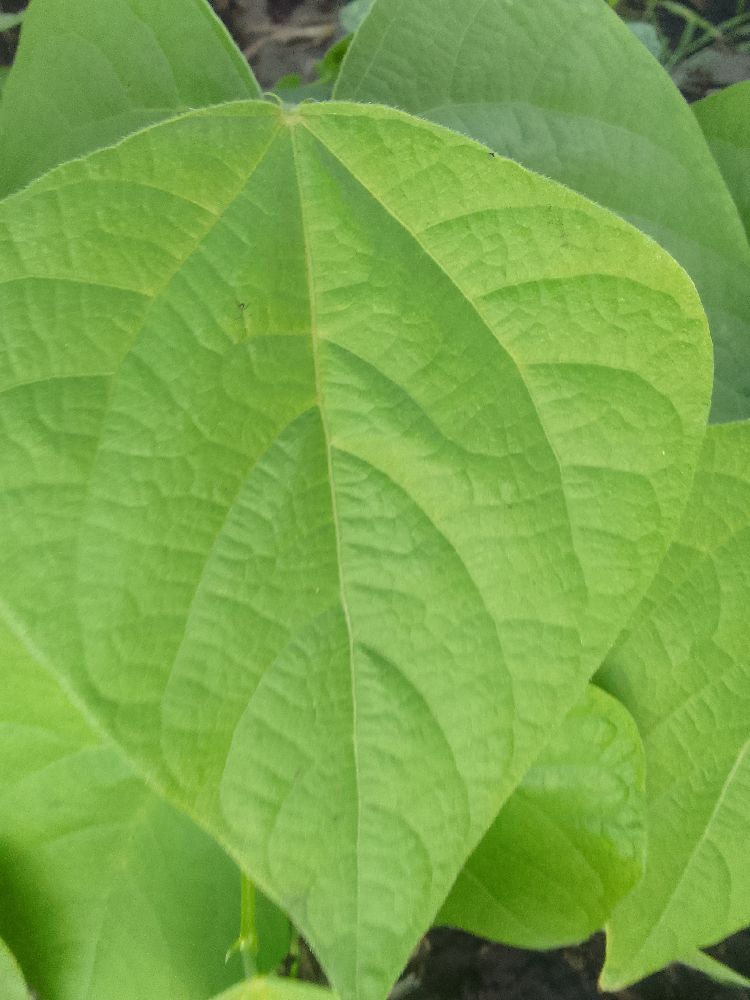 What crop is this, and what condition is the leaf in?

common bean, healthy
